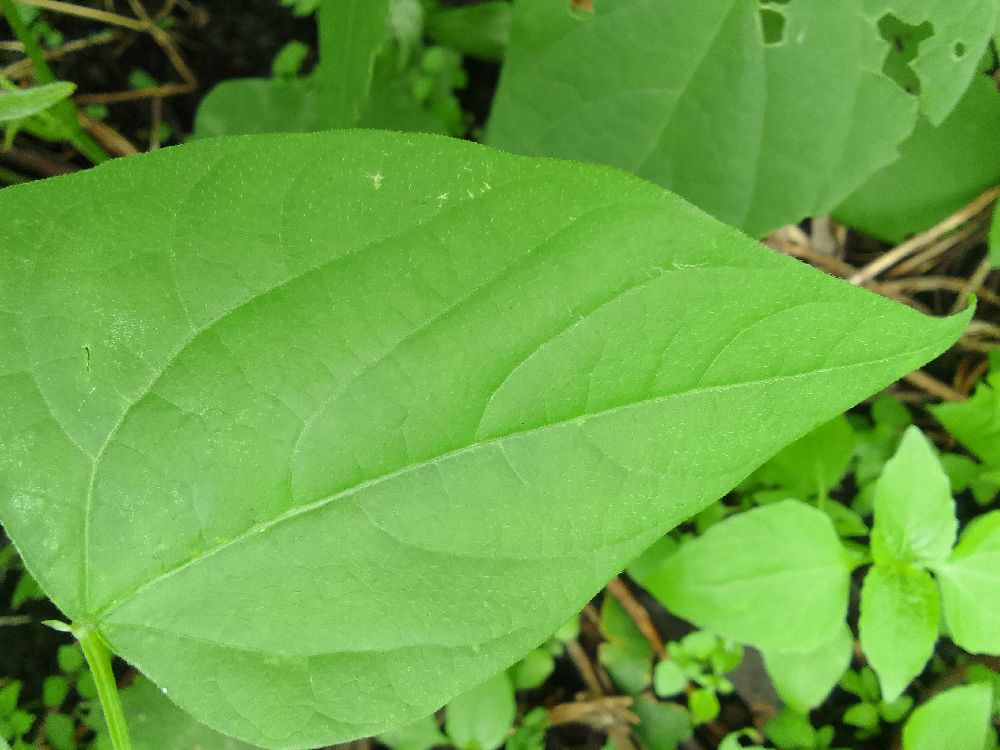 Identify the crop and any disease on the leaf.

common bean, healthy
